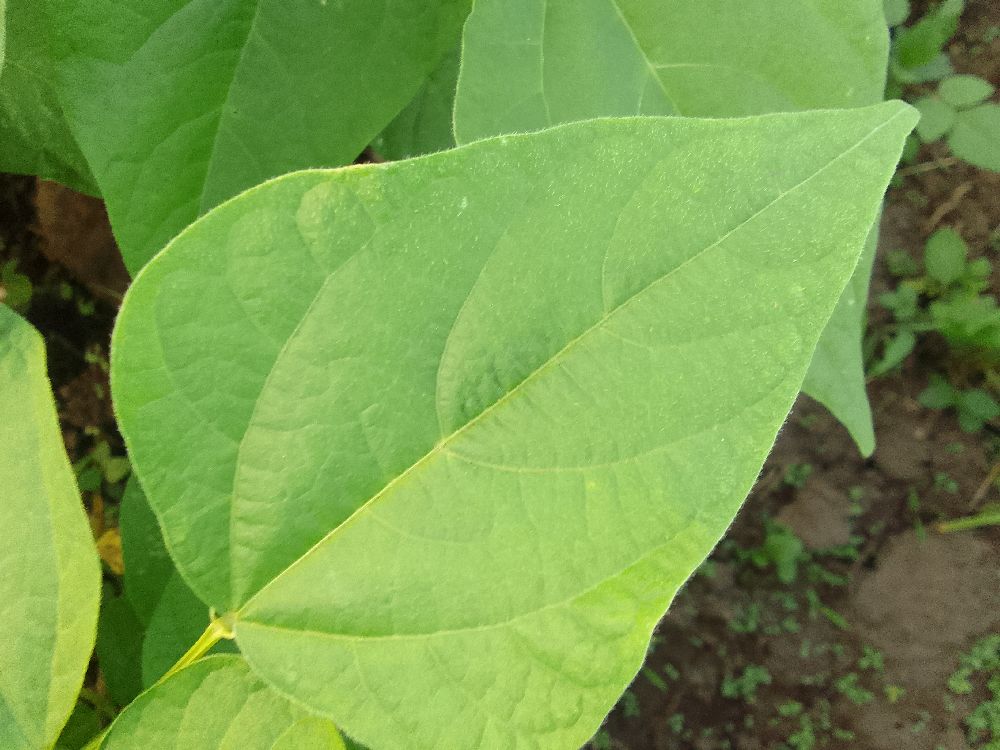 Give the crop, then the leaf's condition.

common bean, healthy
